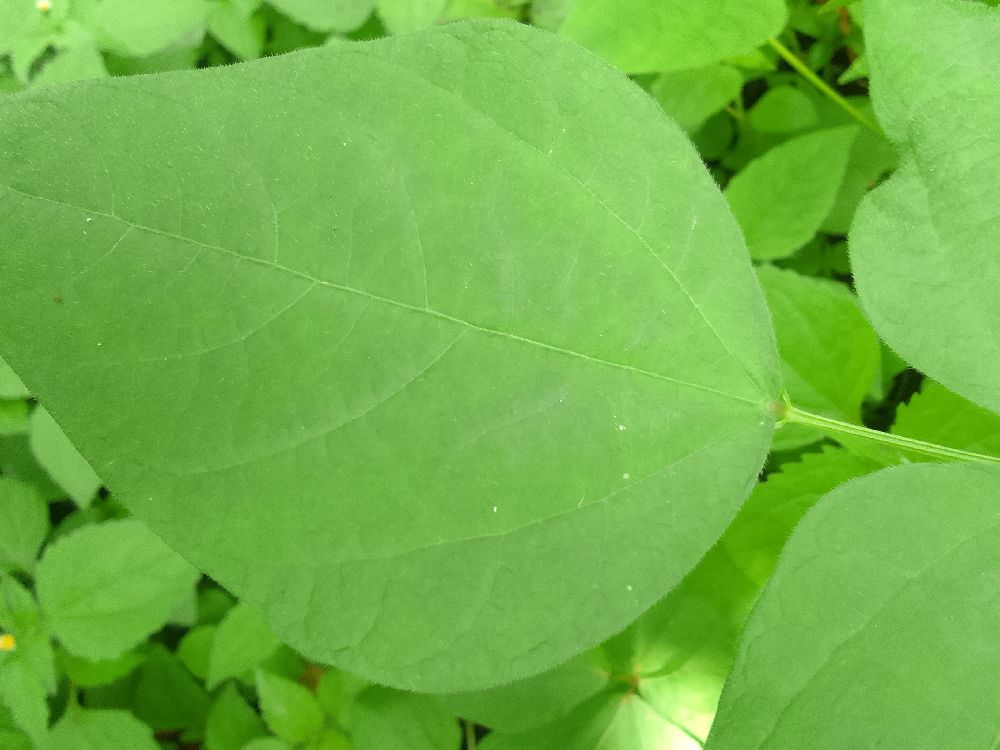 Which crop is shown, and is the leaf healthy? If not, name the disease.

common bean, healthy
